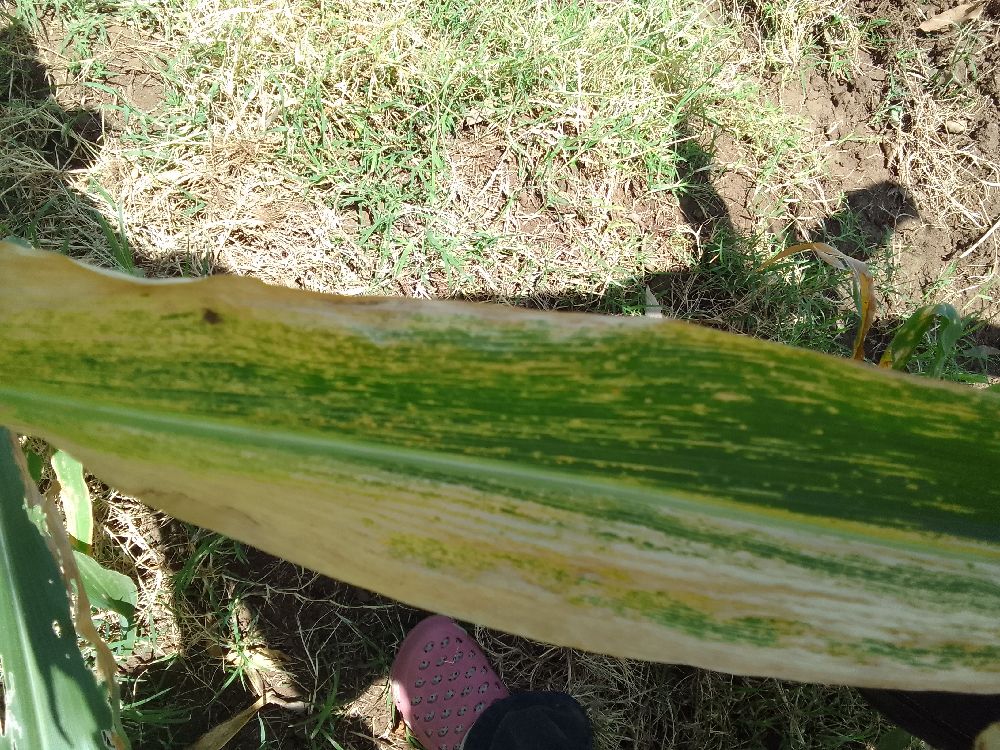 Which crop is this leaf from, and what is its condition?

maize, maize lethal necrosis
